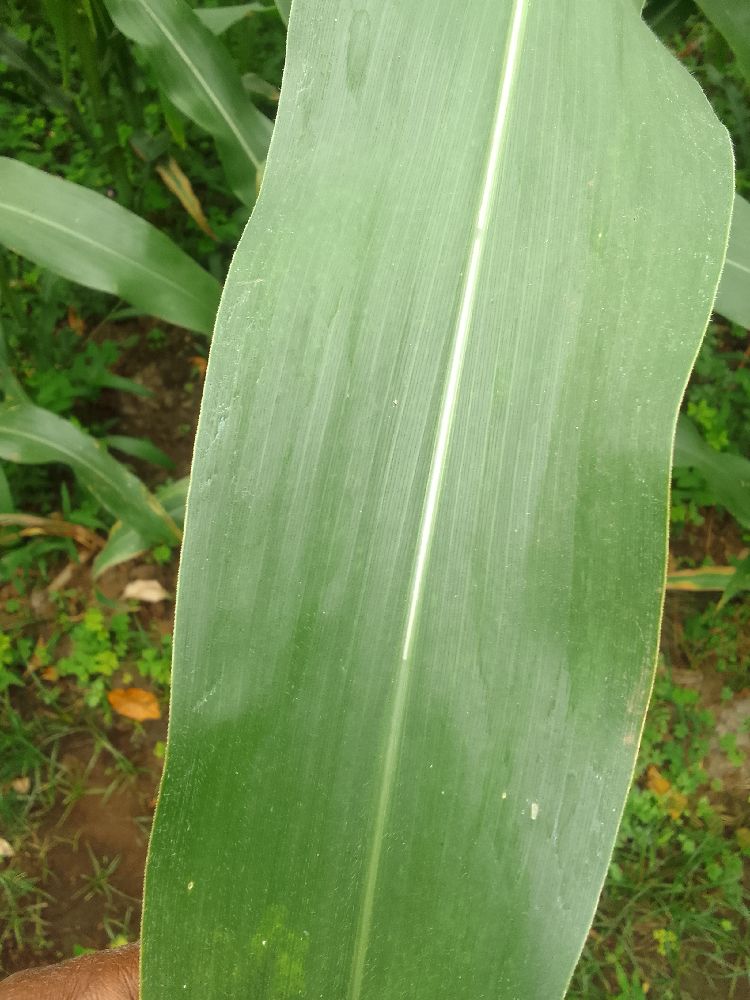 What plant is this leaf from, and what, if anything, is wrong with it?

maize, healthy
